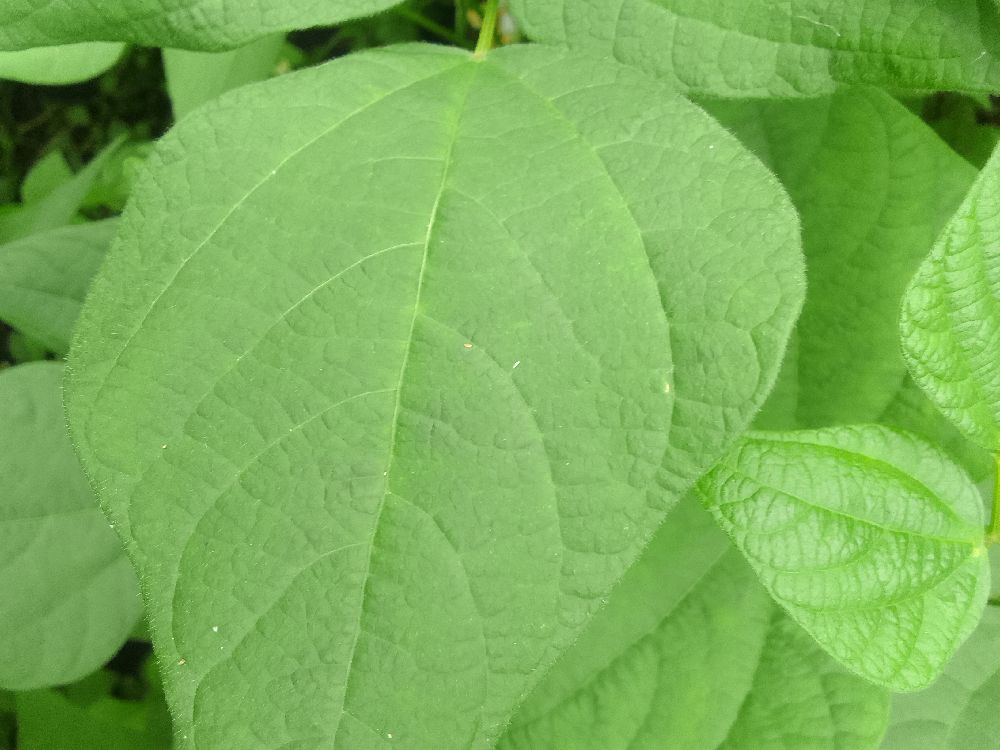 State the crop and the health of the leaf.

common bean, healthy
